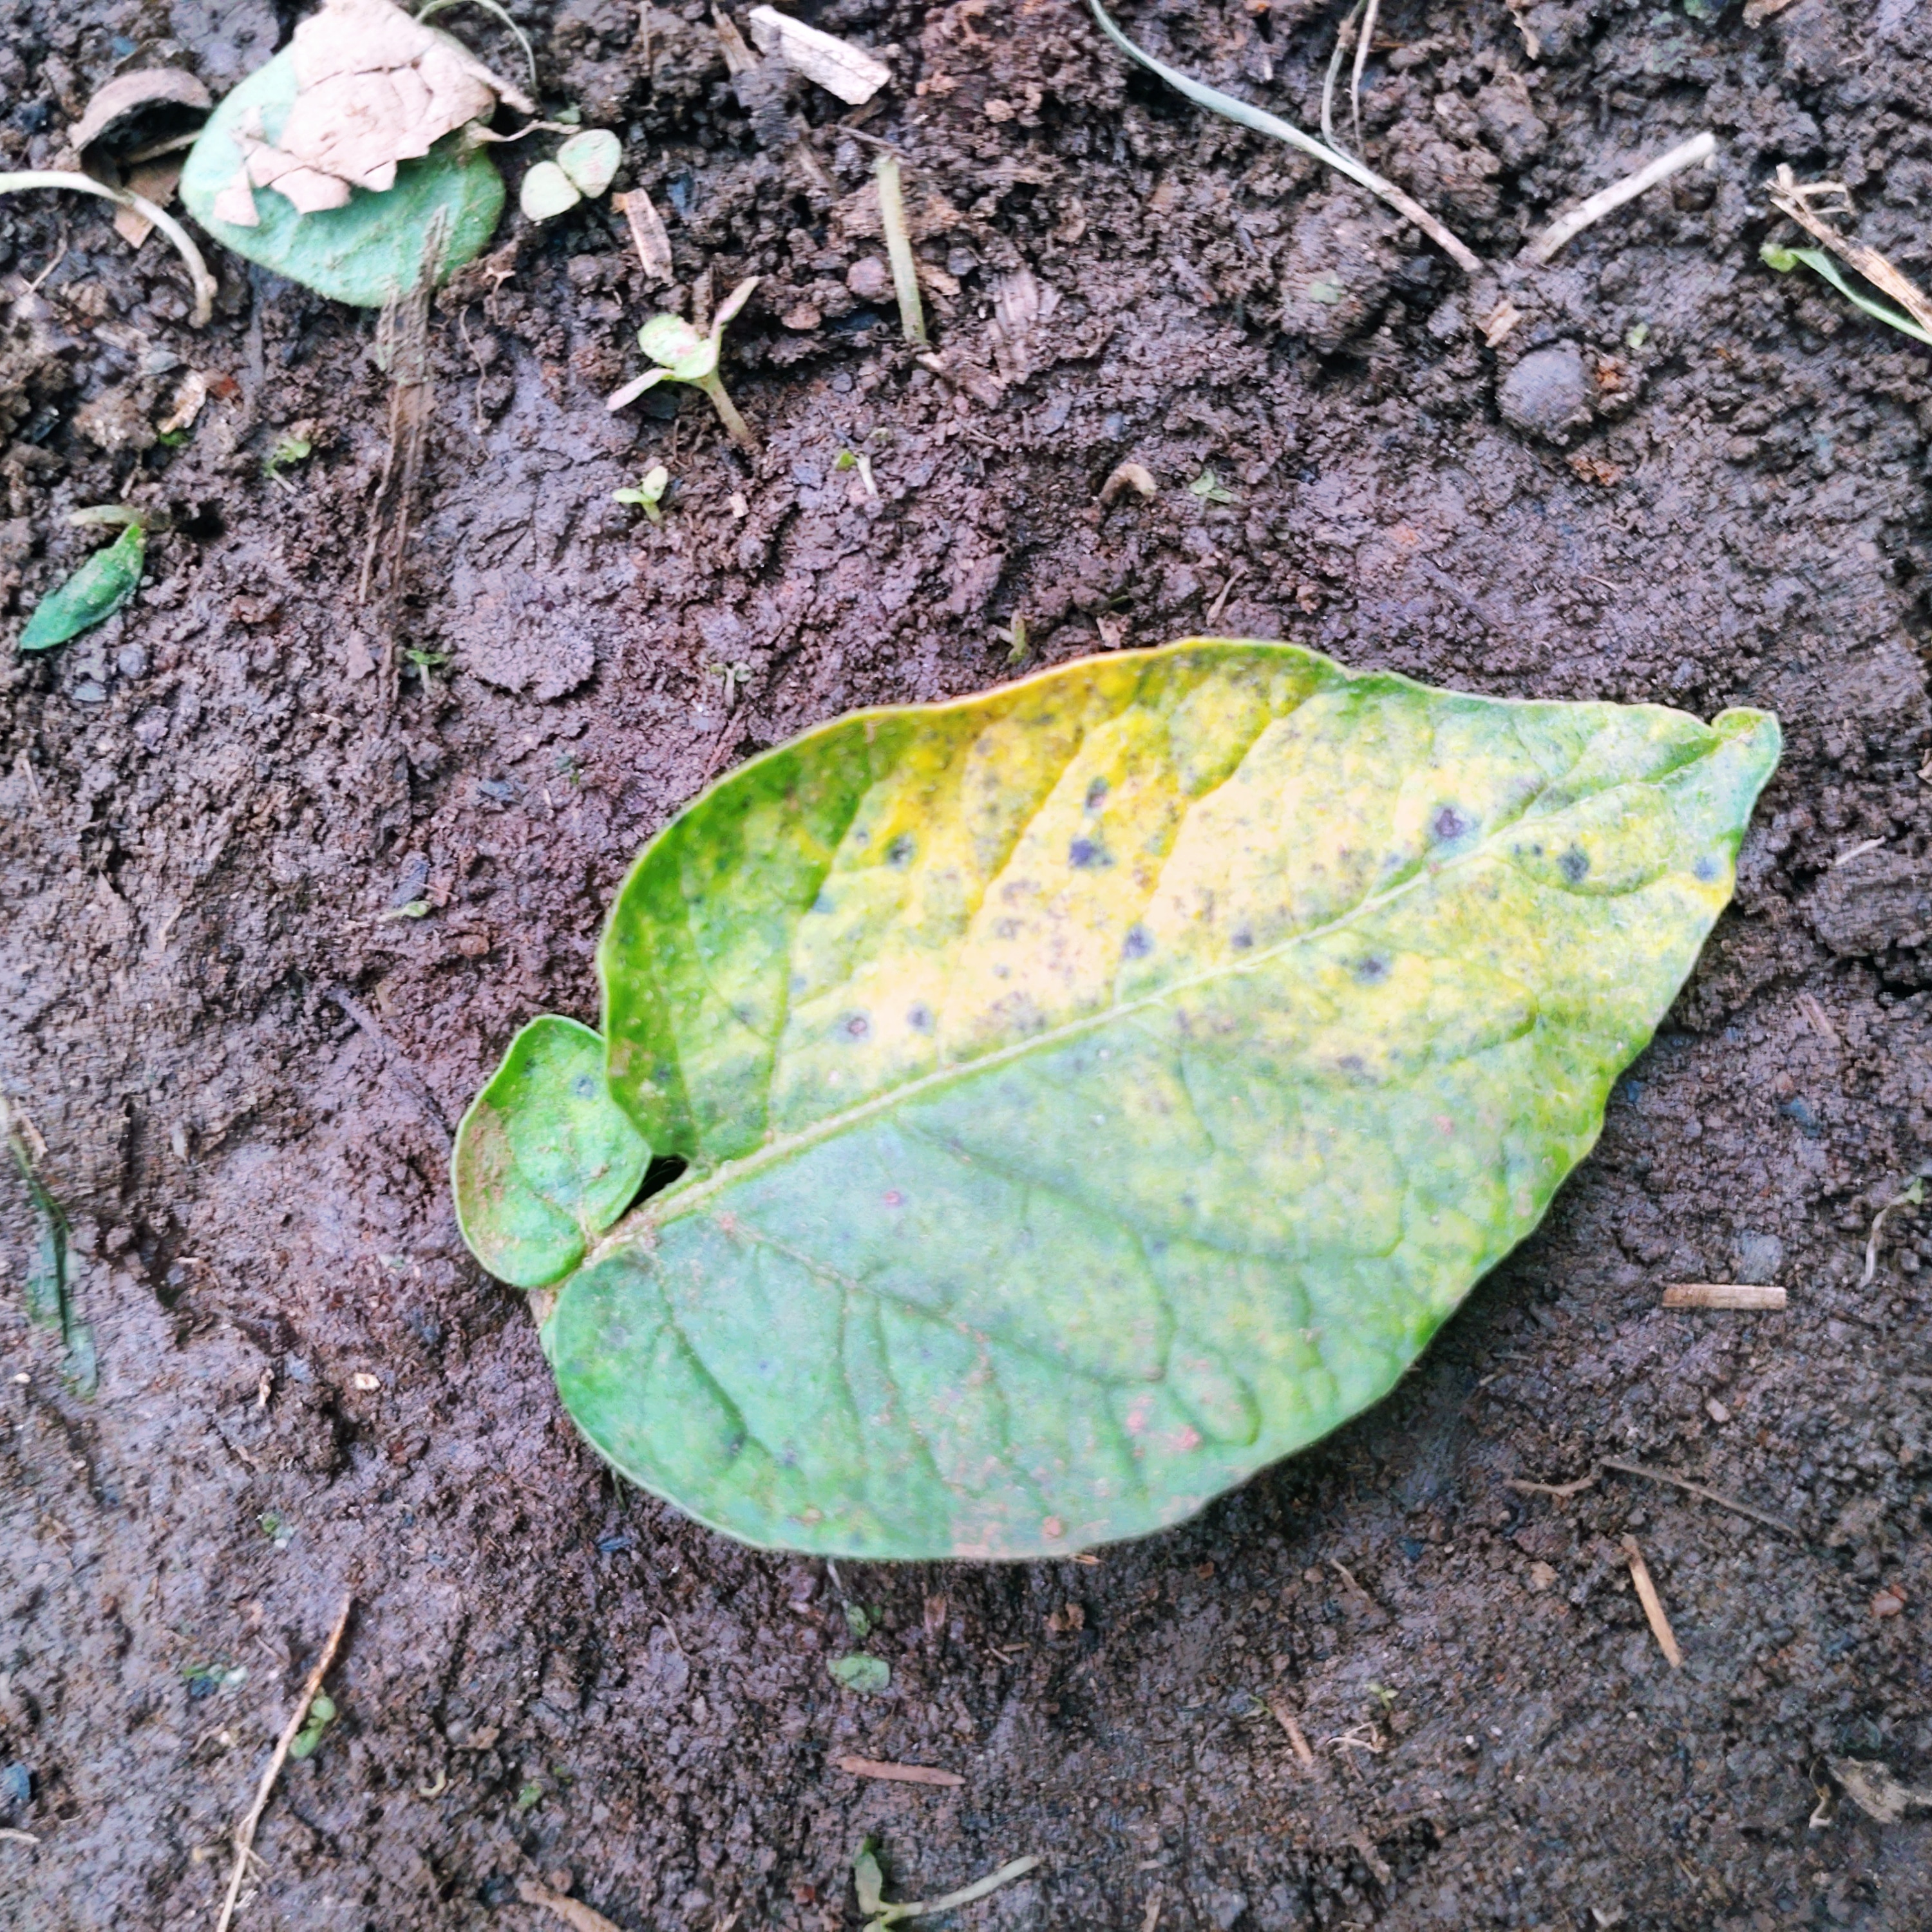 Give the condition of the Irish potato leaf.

late blight
